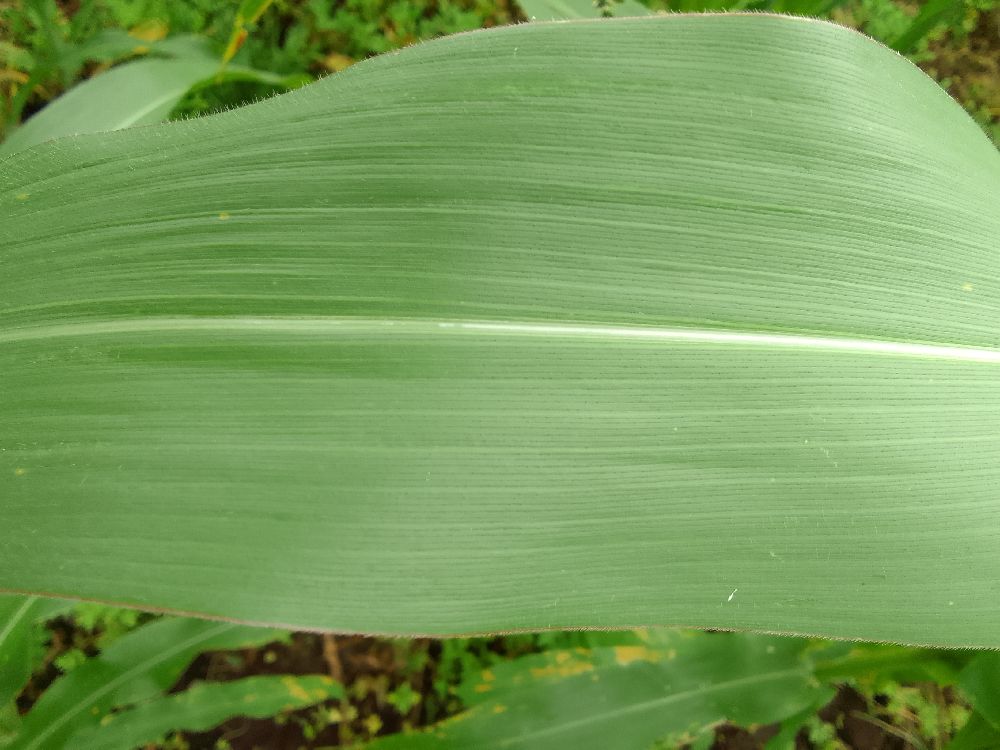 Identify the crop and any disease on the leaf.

maize, healthy
